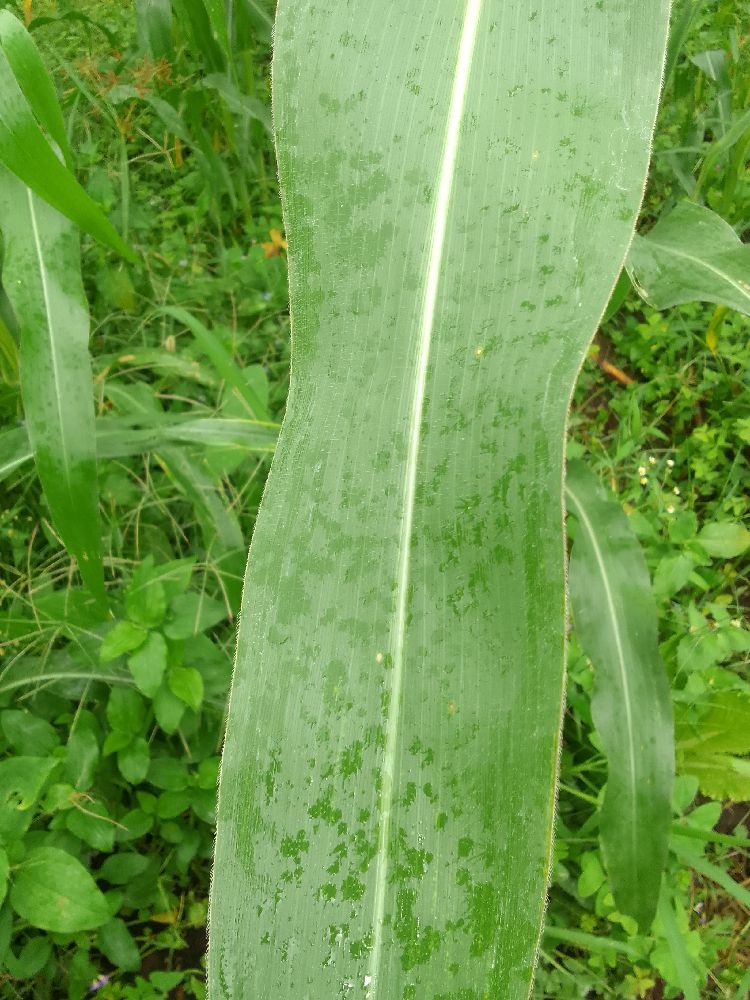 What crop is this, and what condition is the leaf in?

maize, healthy
